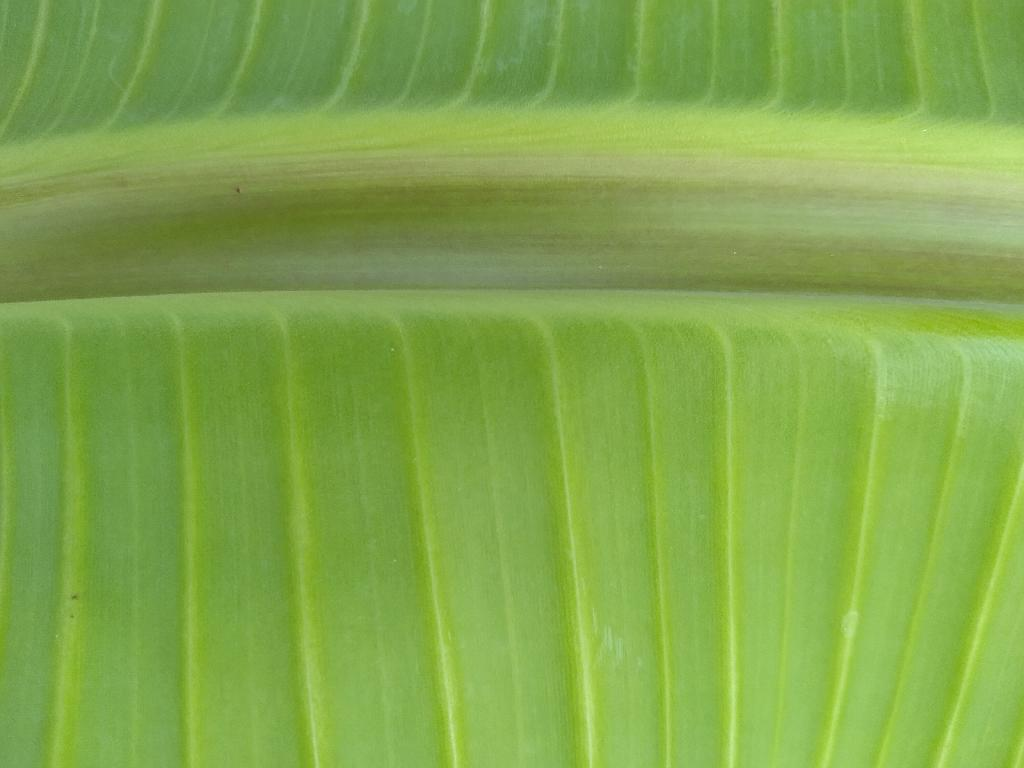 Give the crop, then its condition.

banana, healthy
